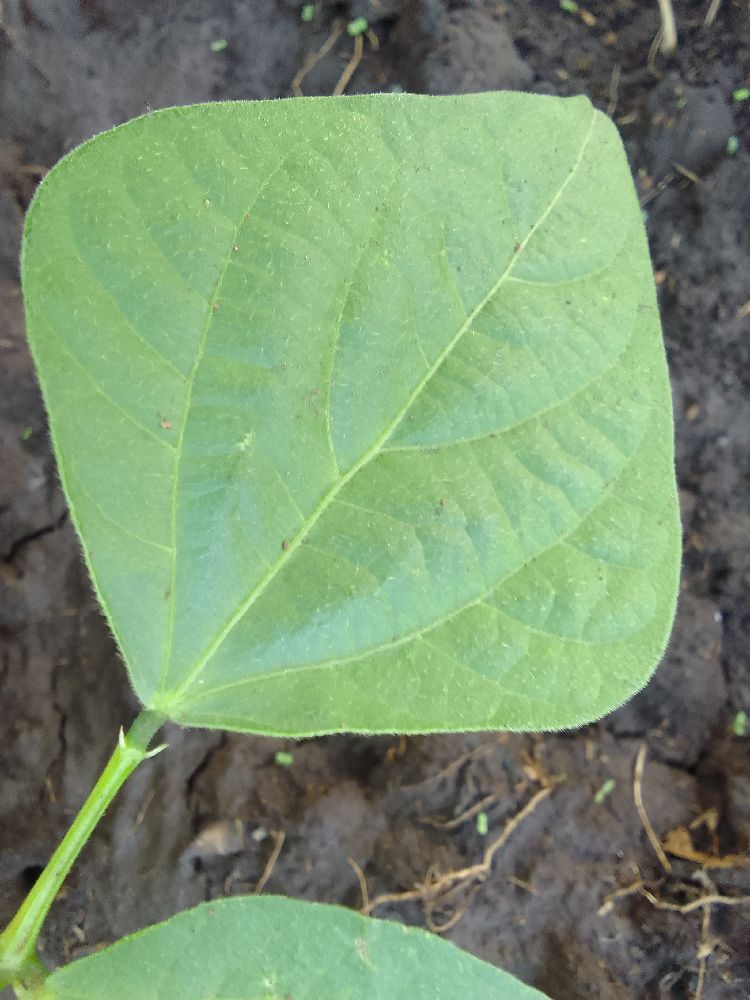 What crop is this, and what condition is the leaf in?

common bean, healthy
